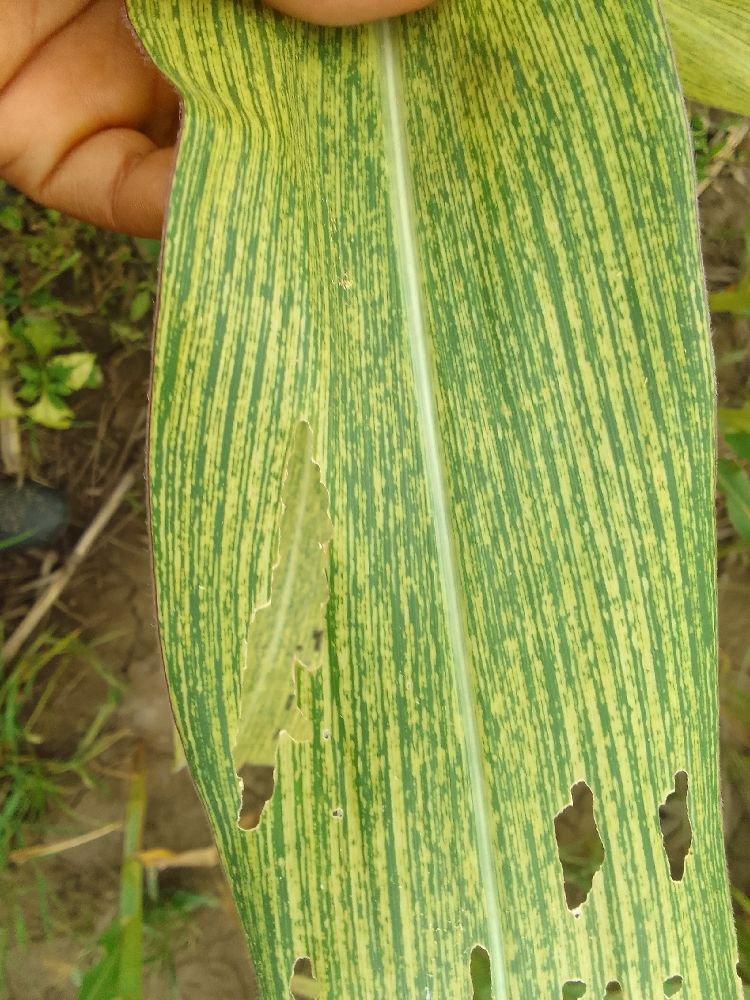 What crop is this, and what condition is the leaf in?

maize, maize streak virus
